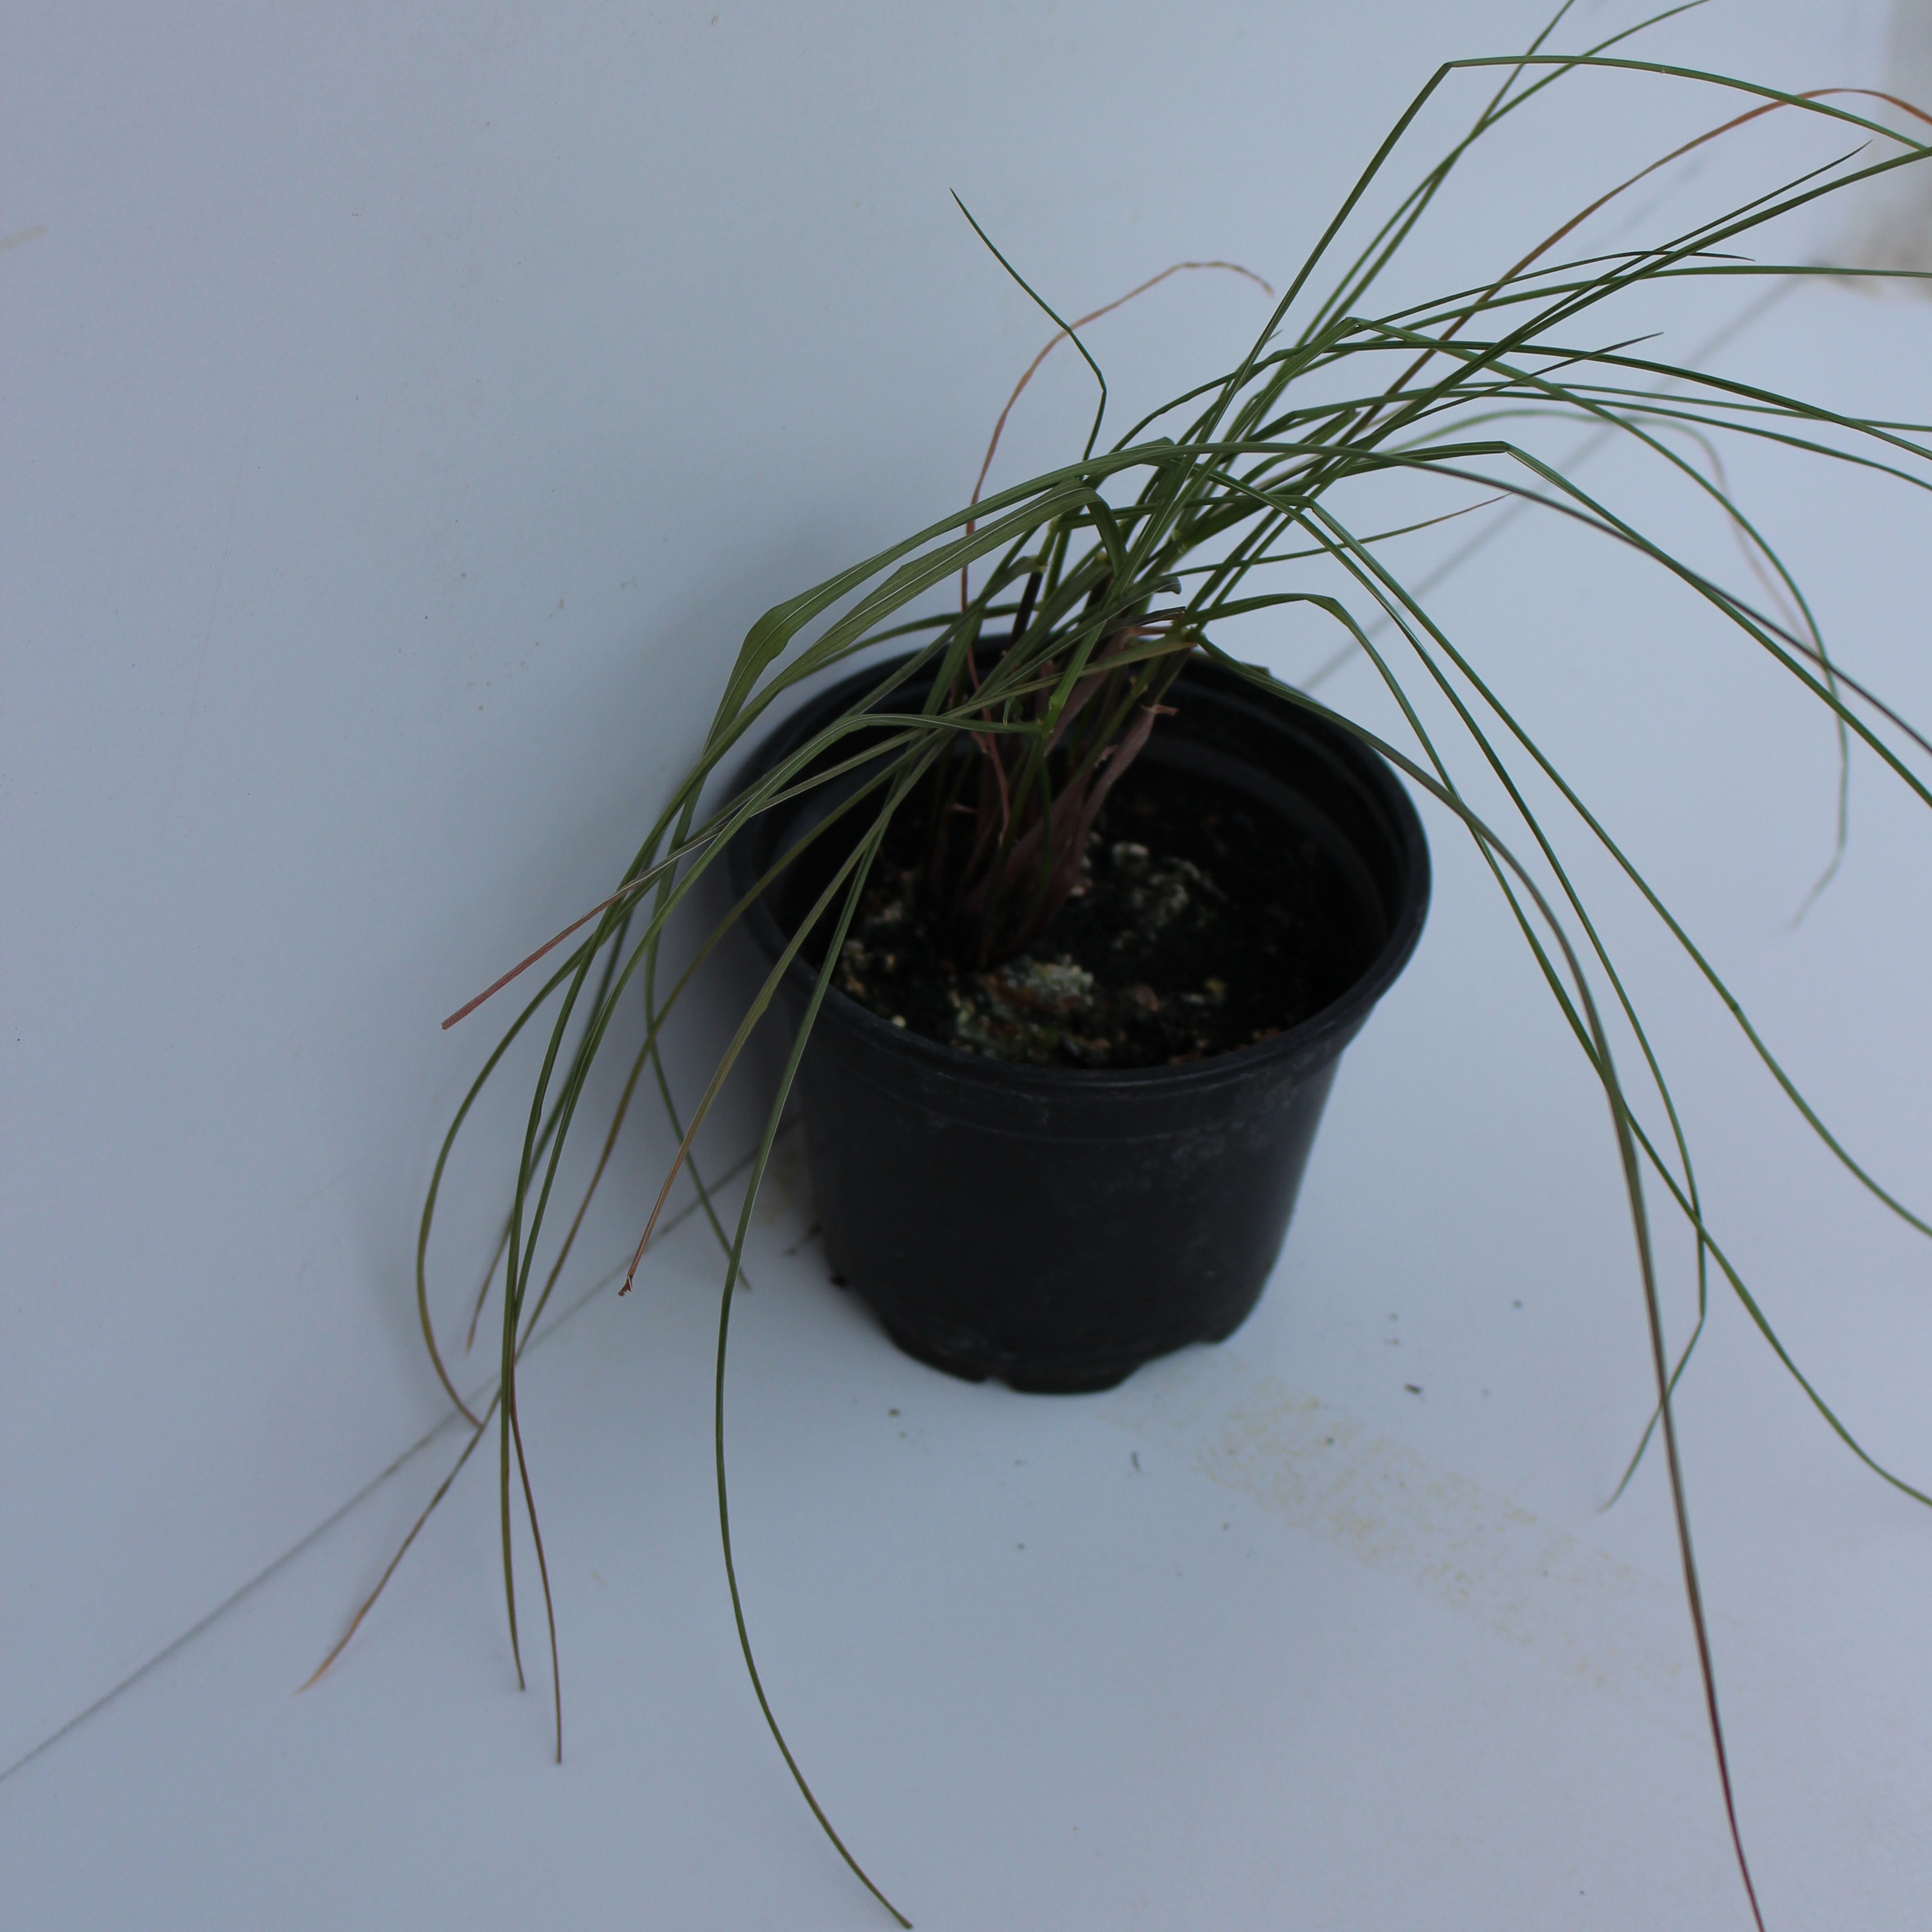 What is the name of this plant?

Lolium multiflorum
